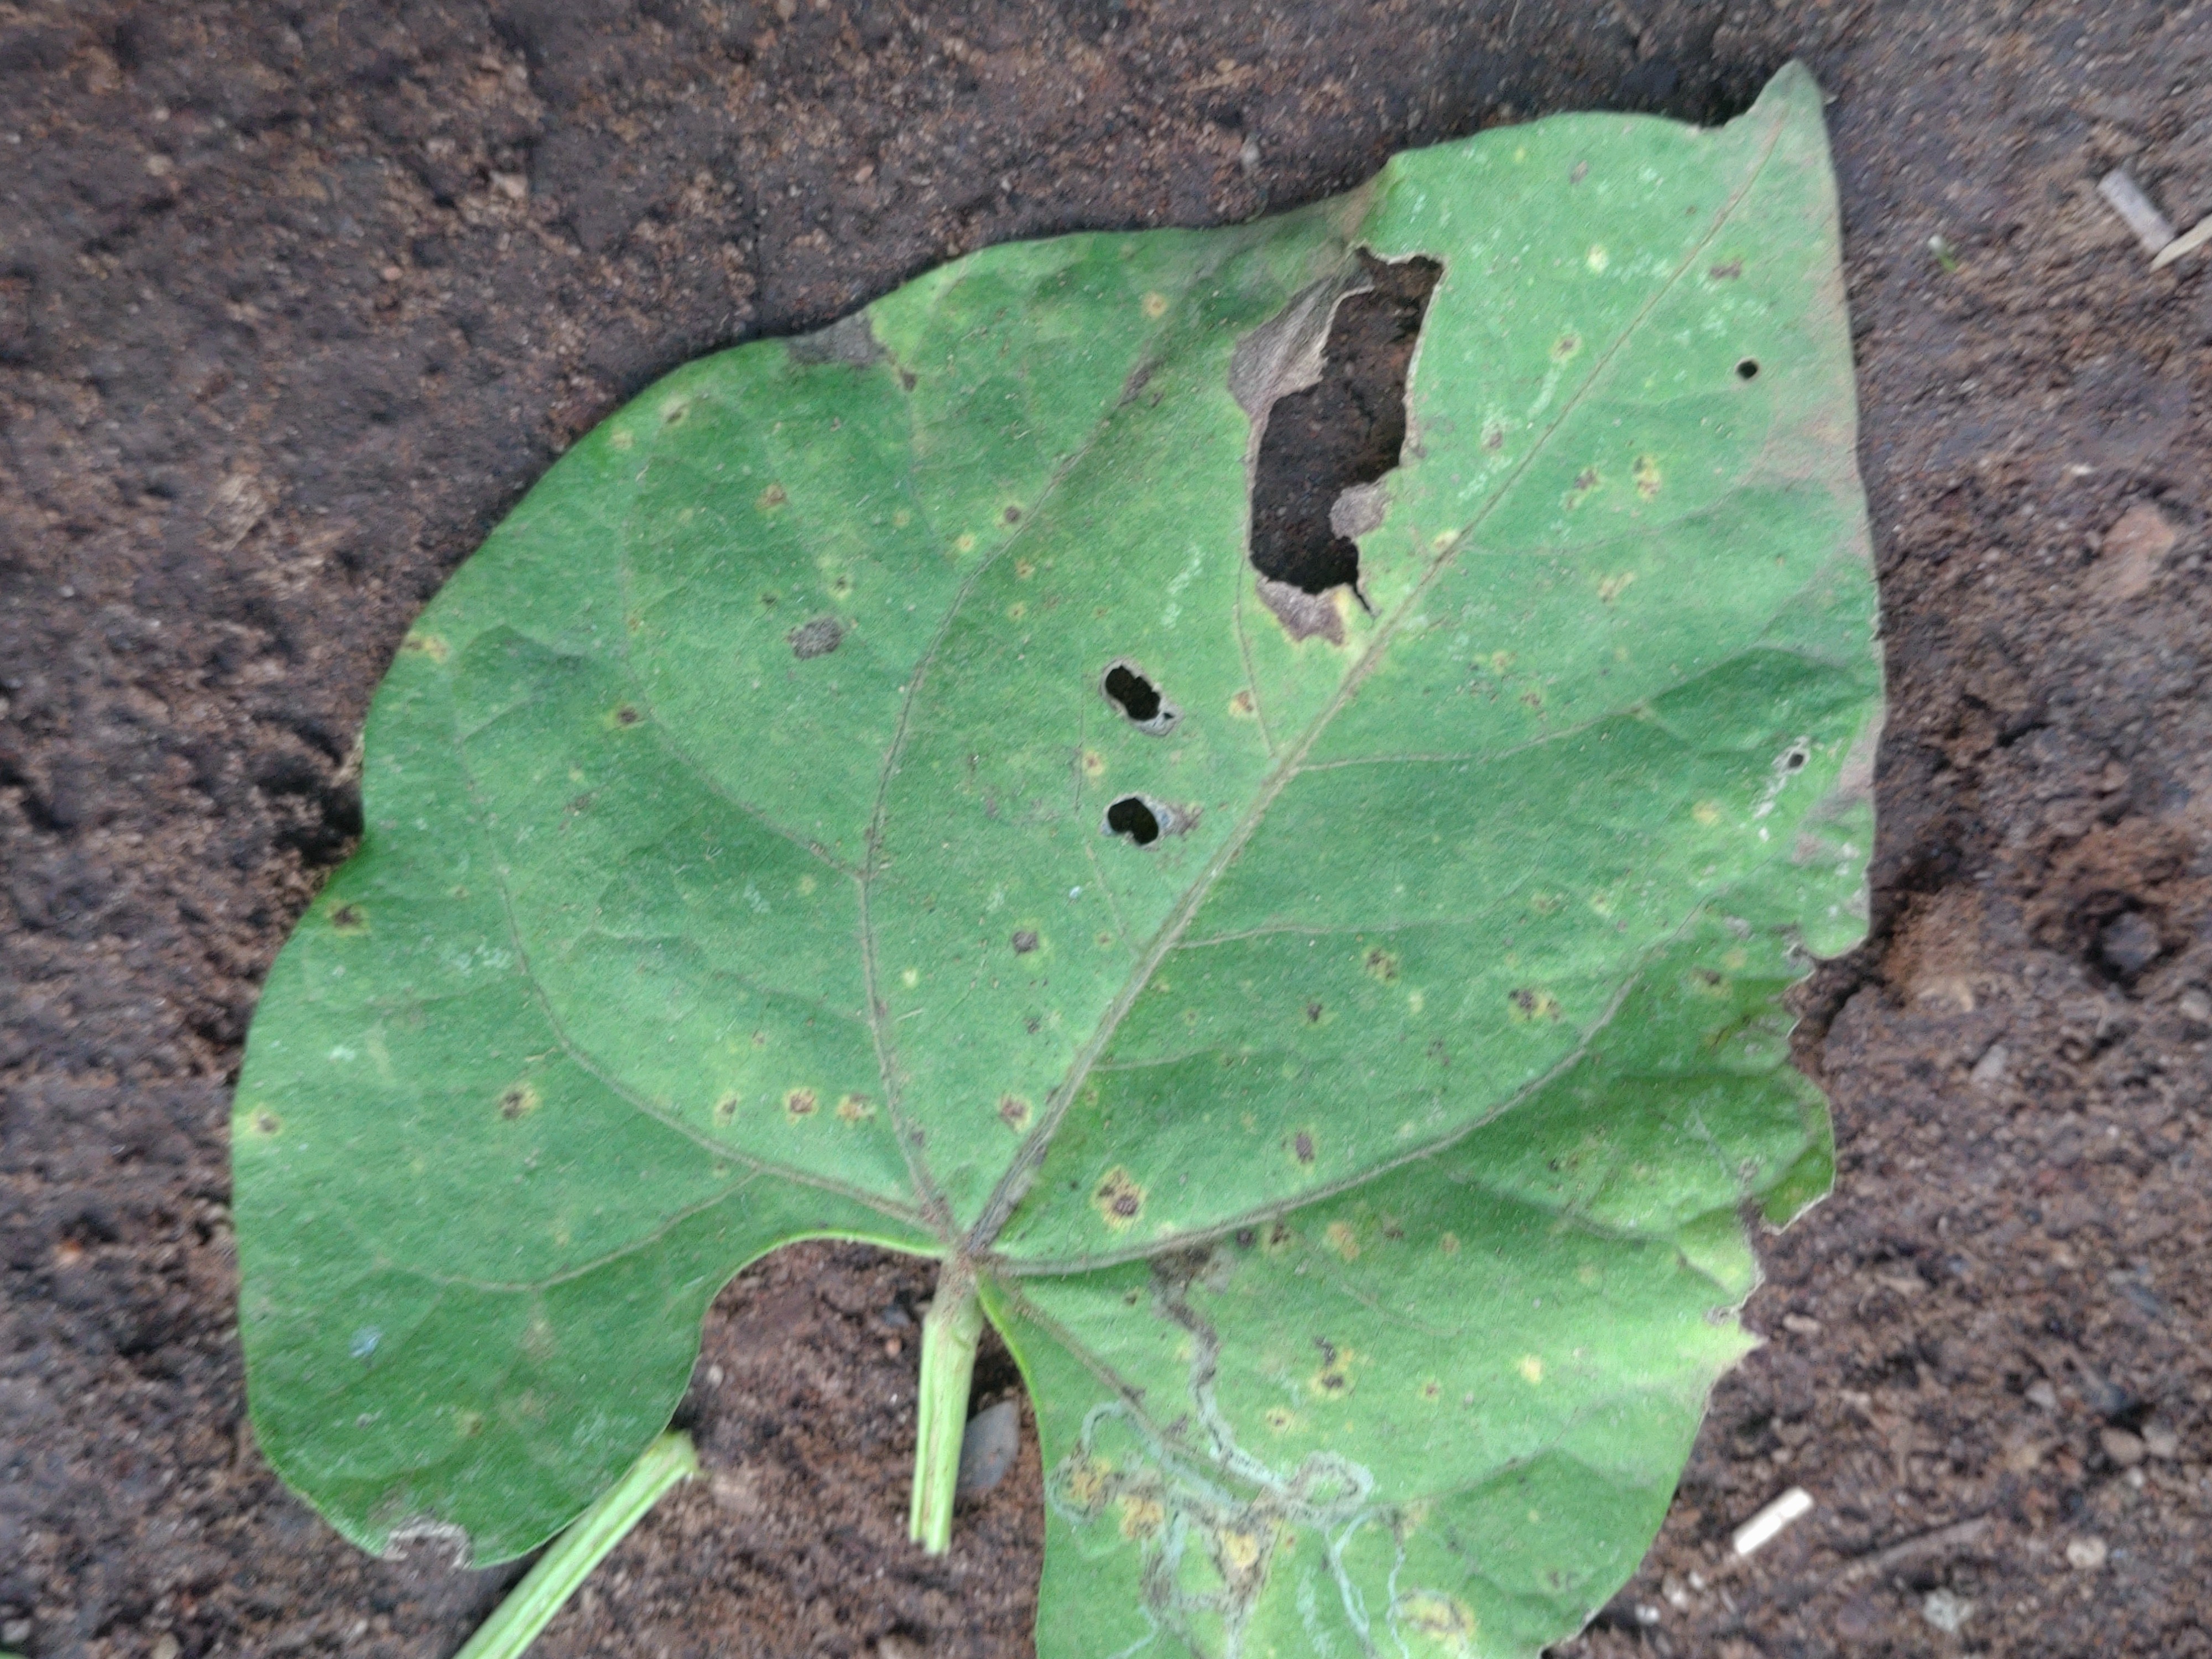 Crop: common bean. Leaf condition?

anthracnose
